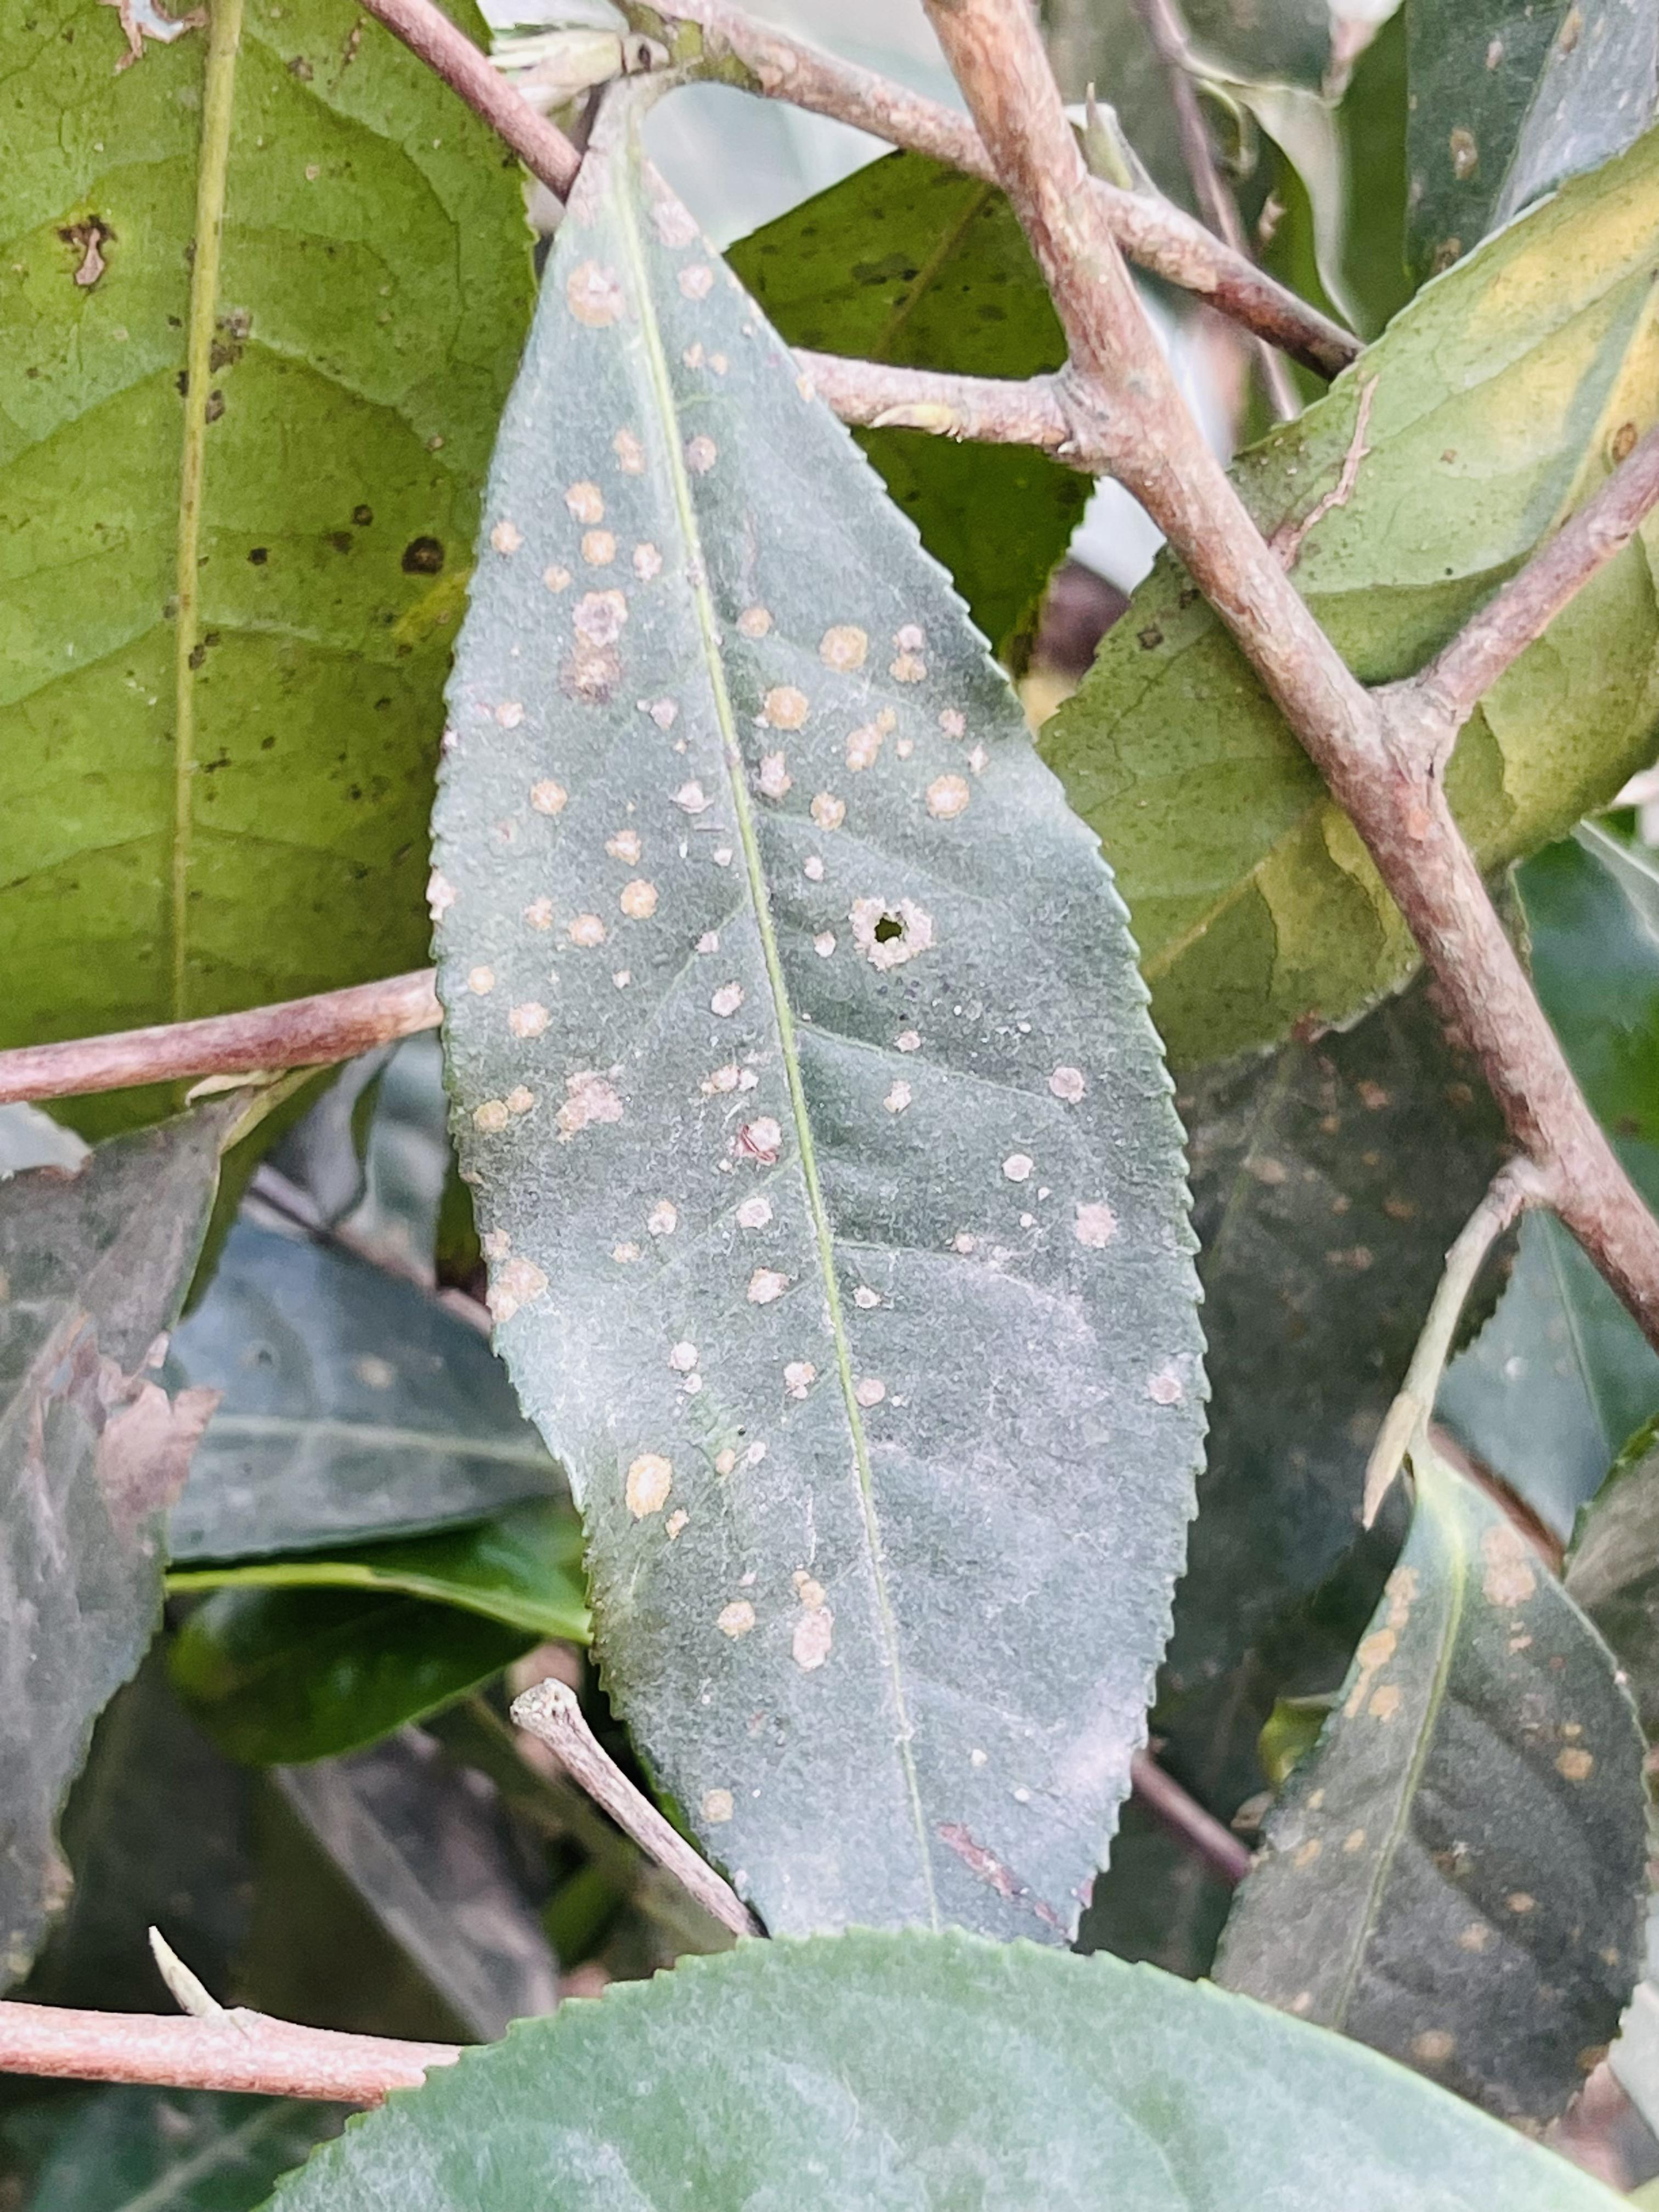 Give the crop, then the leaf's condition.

tea, red rust
